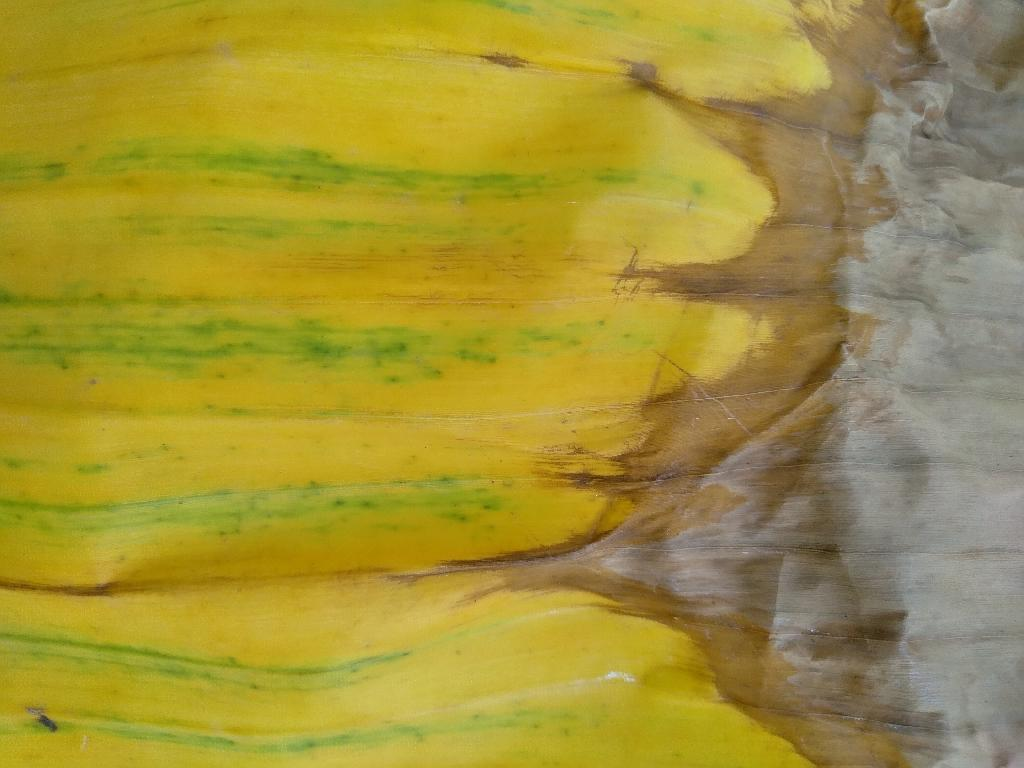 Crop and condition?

banana, fusarium wilt race 1
